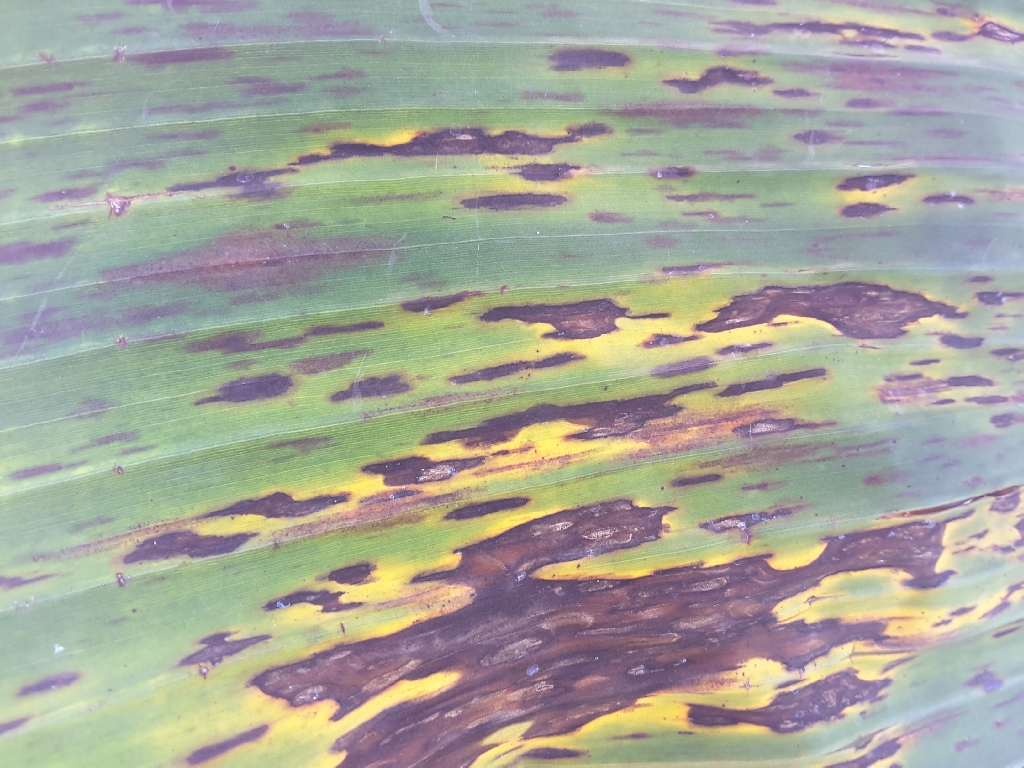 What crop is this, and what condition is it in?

banana, black sigatoka
